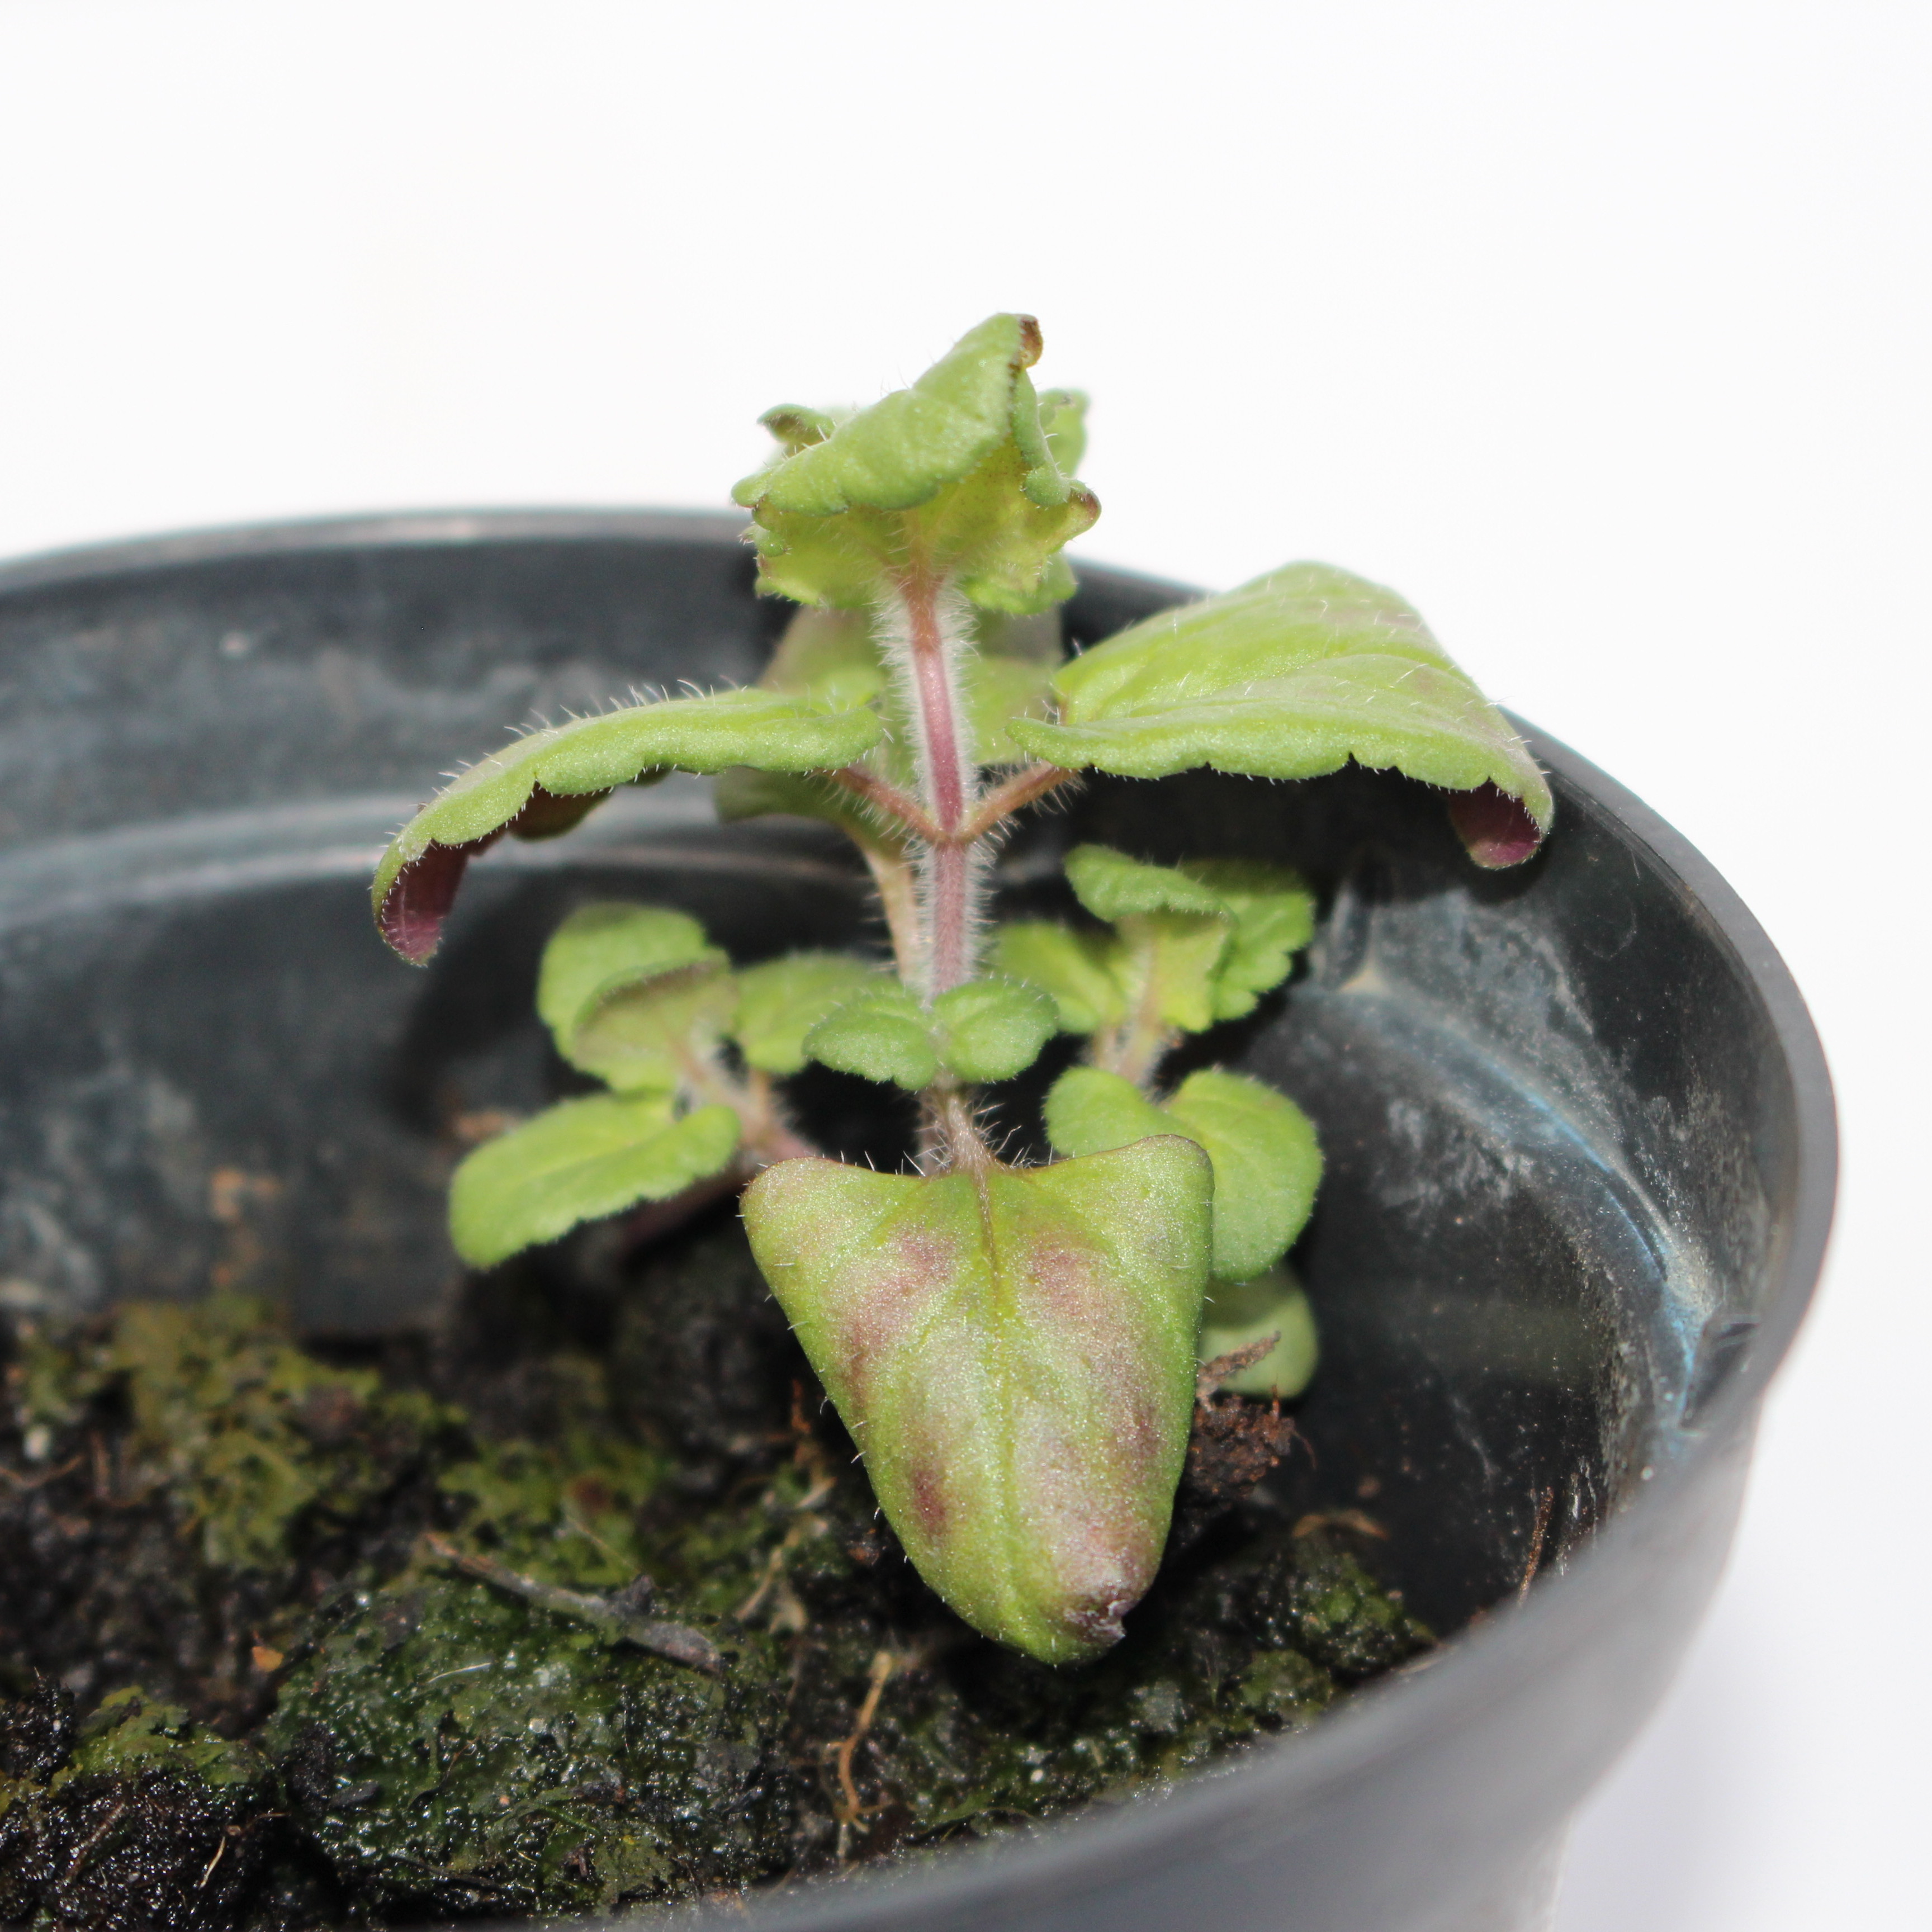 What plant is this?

Veronica persica
